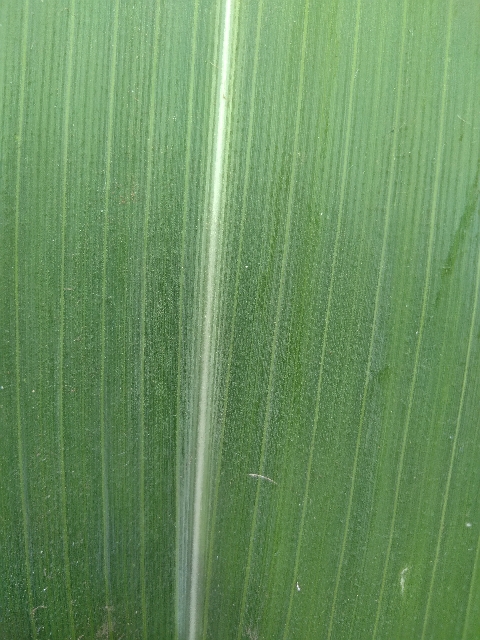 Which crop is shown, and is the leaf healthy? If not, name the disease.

maize, healthy
